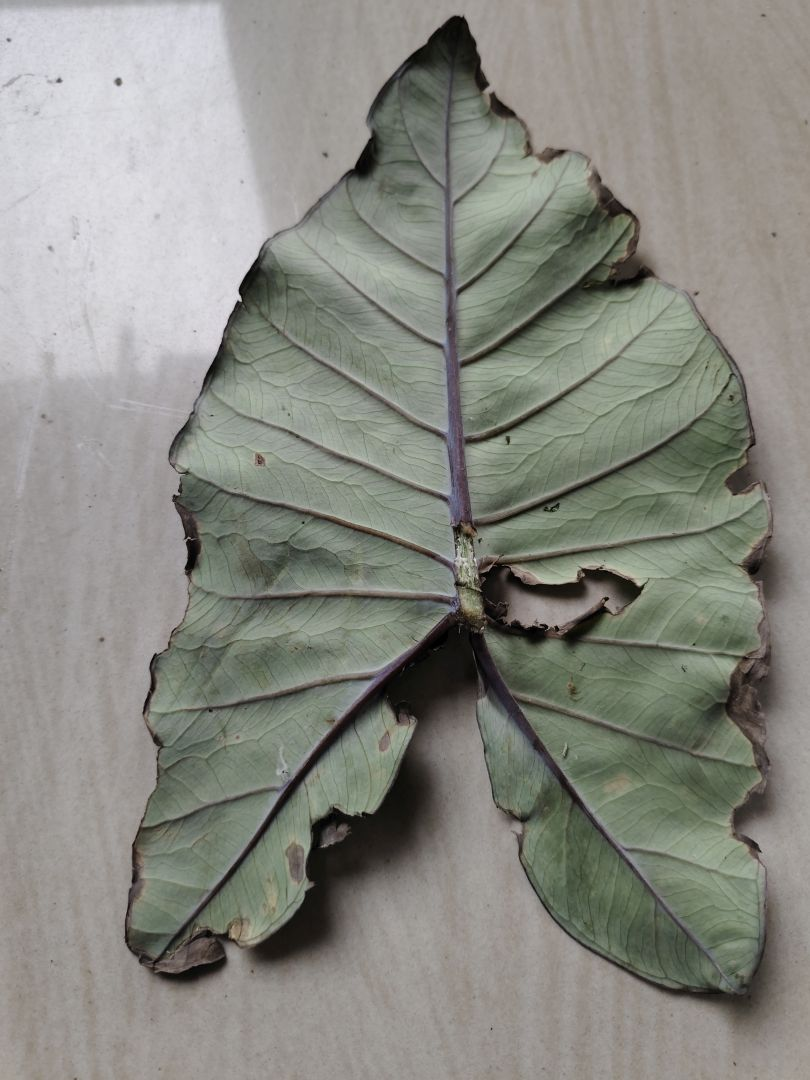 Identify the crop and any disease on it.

taro, leaf blight
